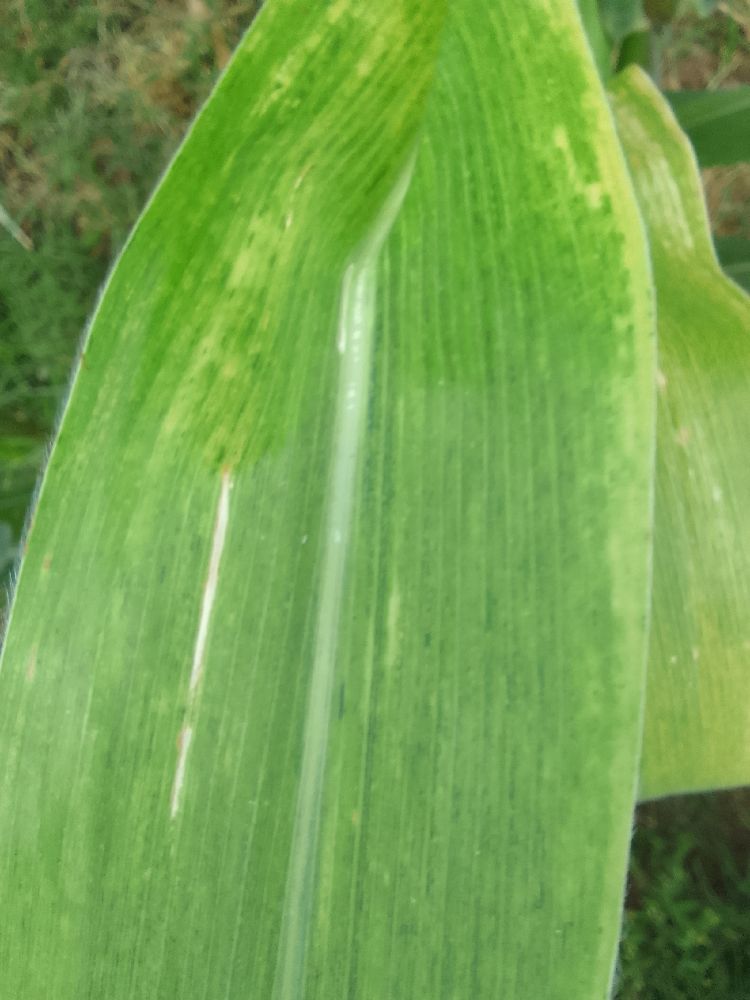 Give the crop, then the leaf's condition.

maize, maize lethal necrosis
